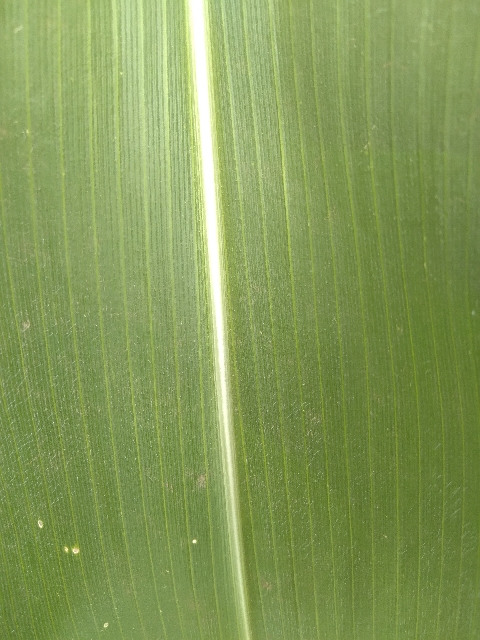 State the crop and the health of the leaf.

maize, healthy
